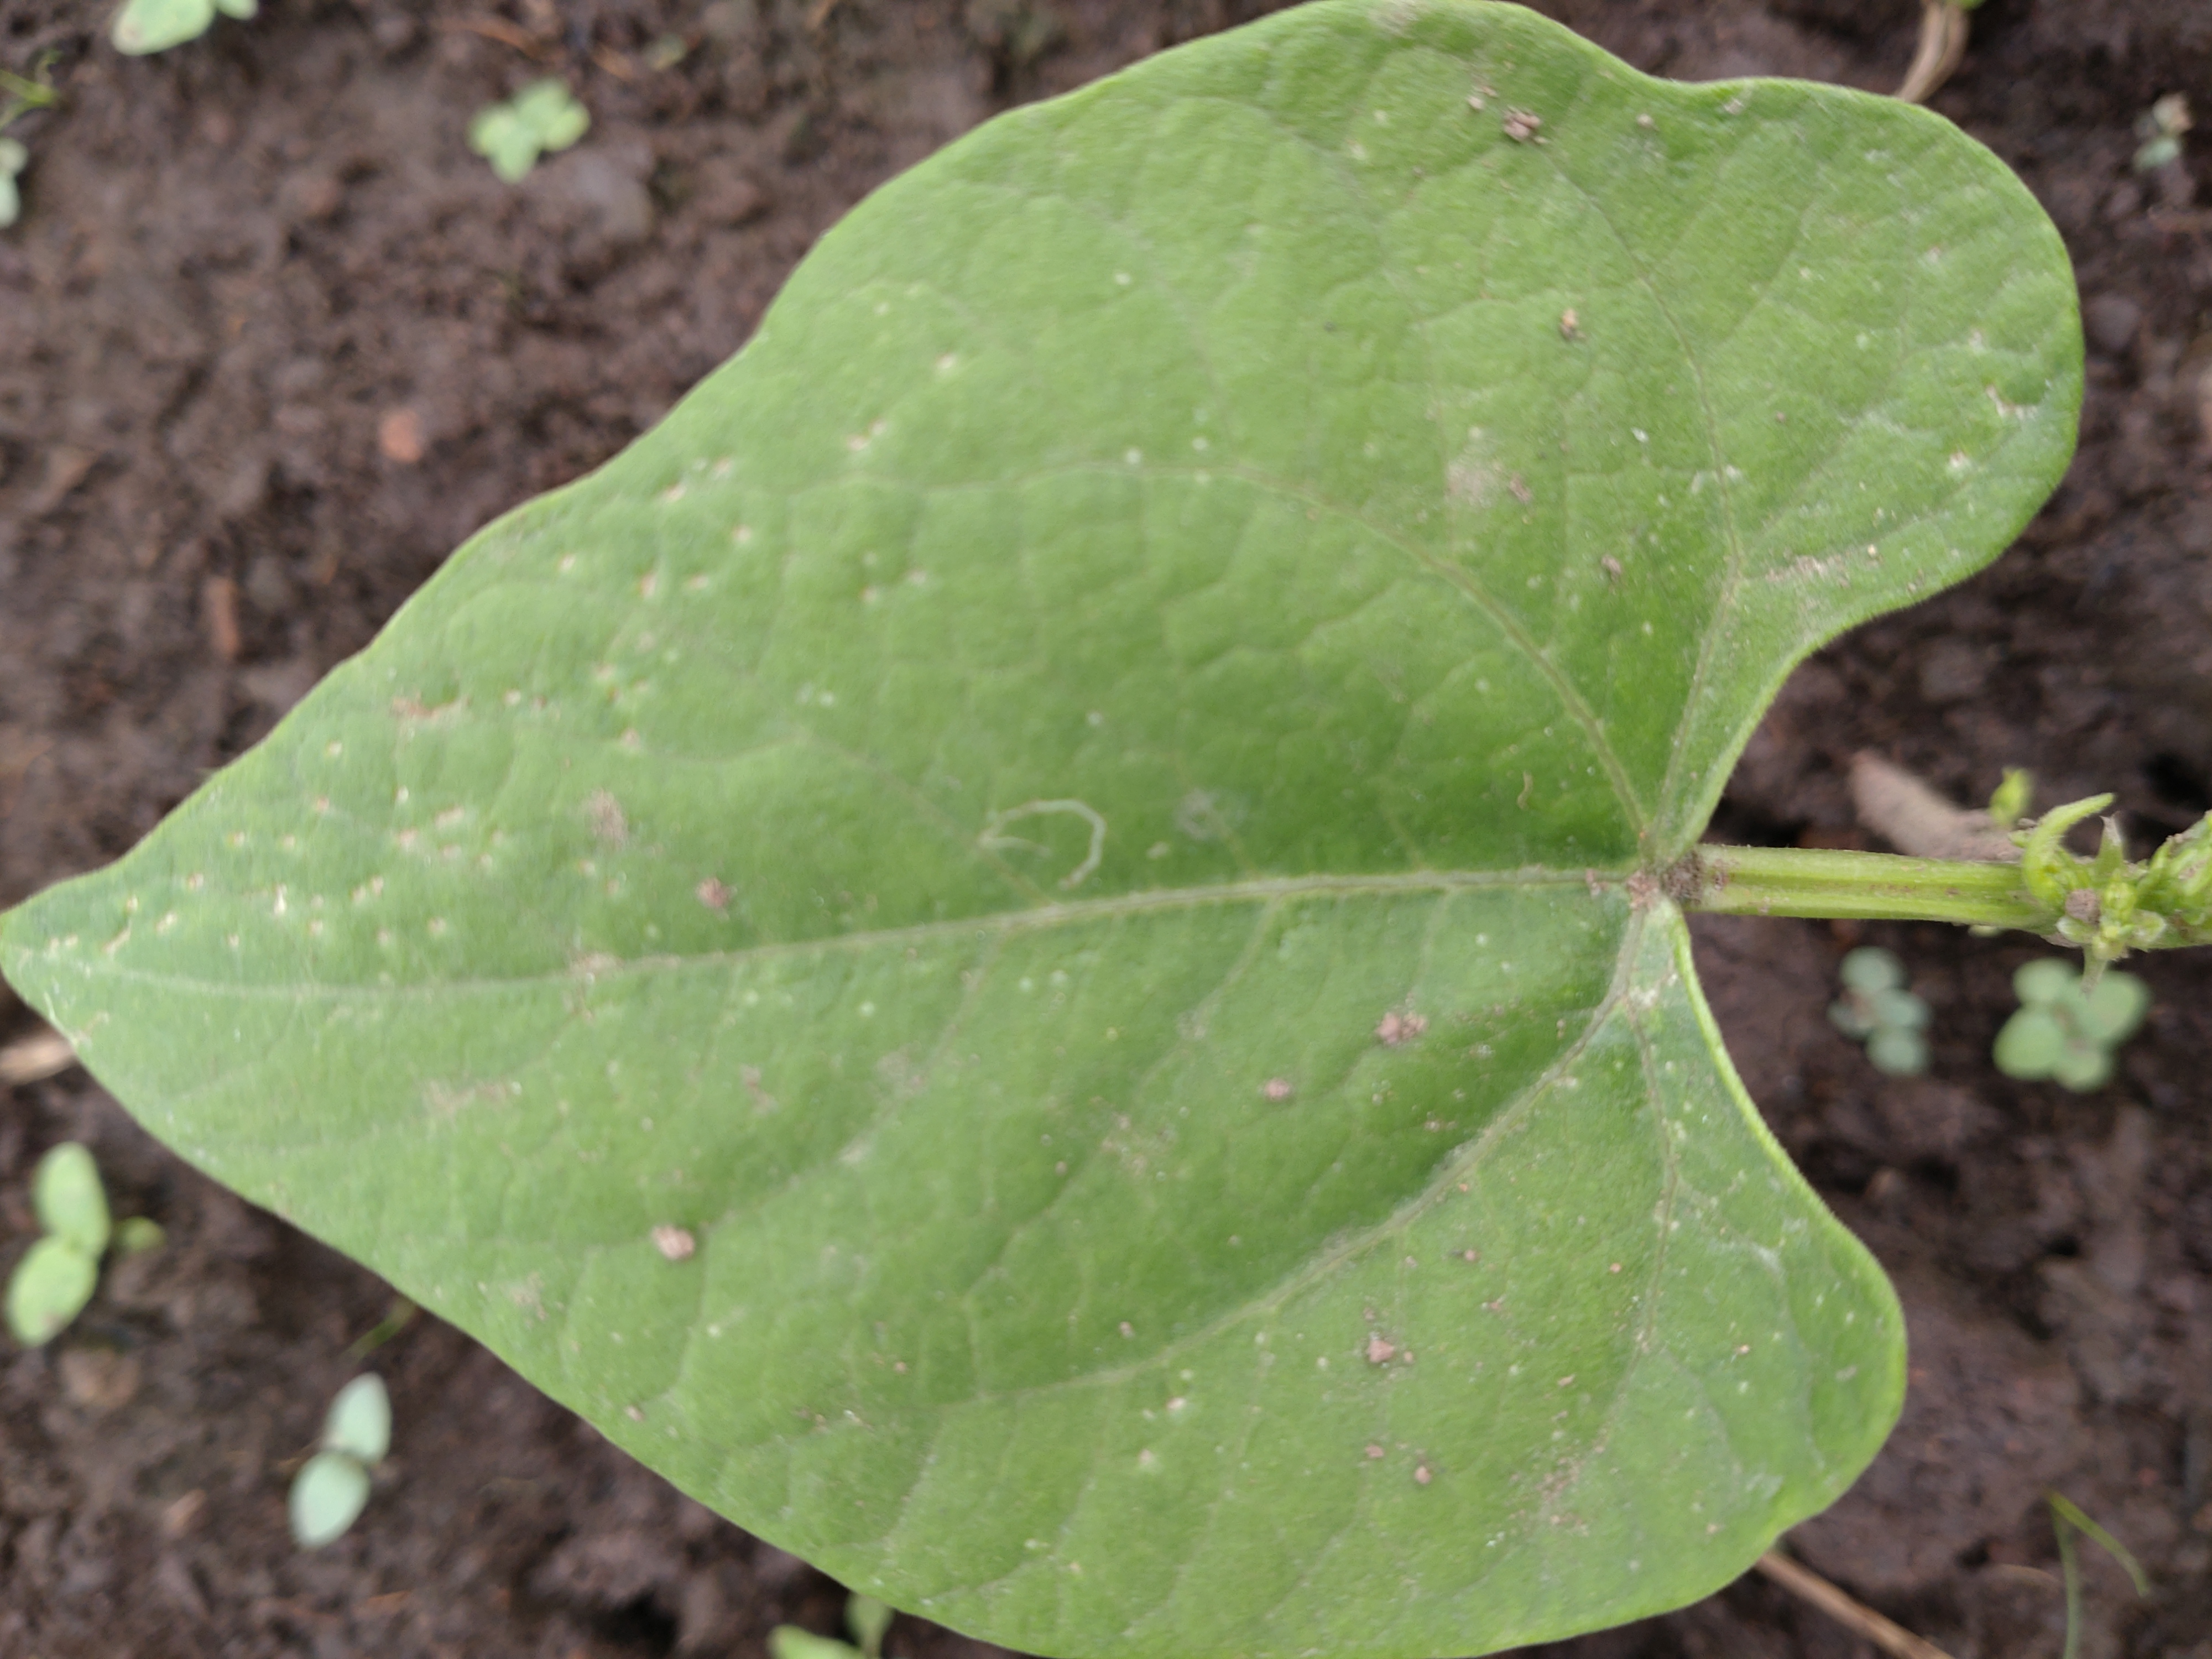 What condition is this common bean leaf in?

healthy
